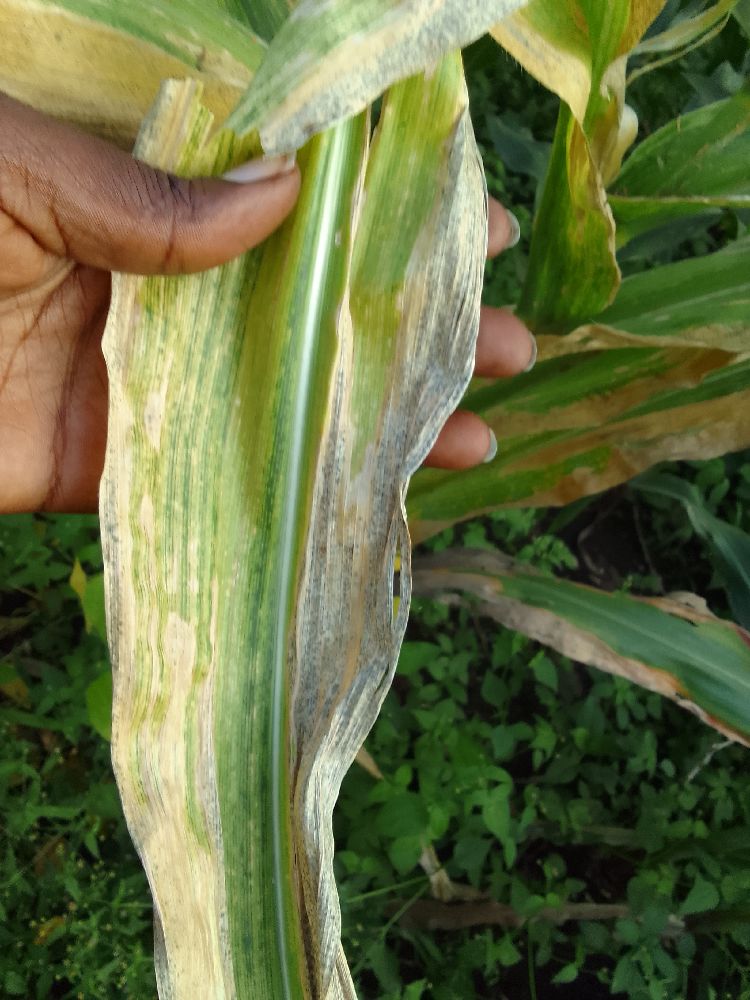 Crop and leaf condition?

maize, maize lethal necrosis
